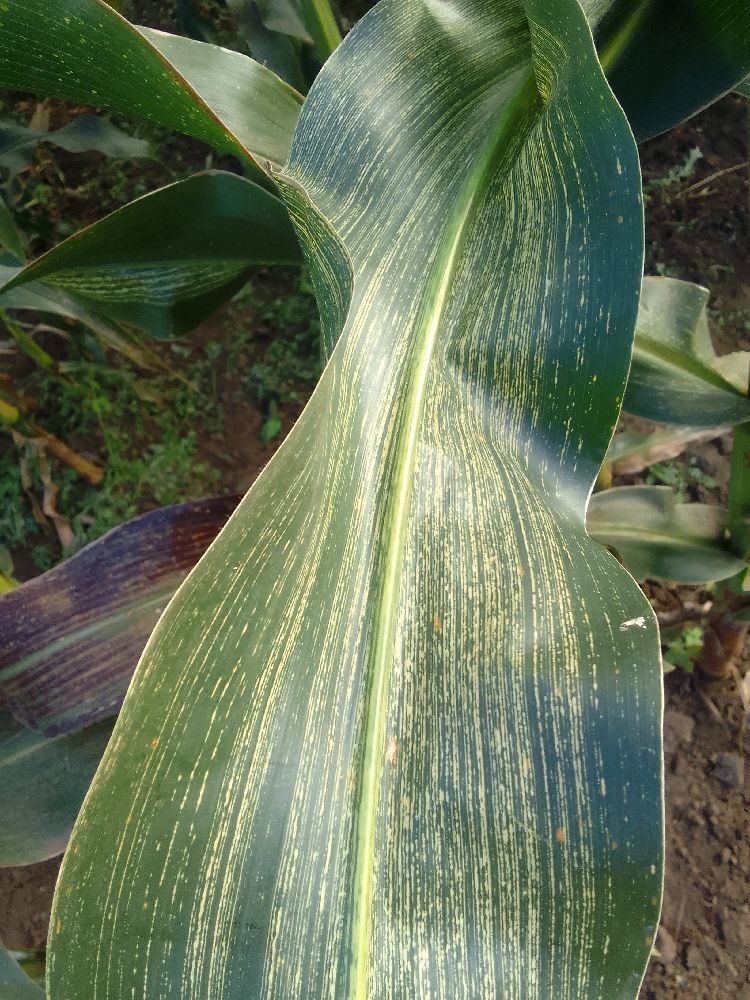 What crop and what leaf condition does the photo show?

maize, maize streak virus
